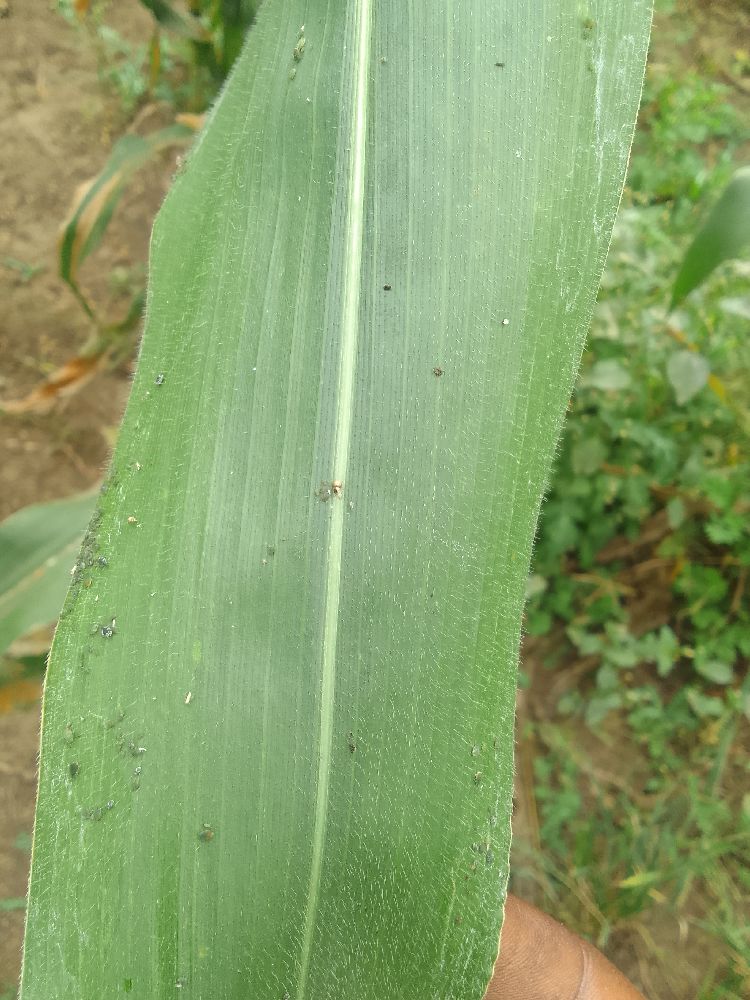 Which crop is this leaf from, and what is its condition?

maize, healthy
